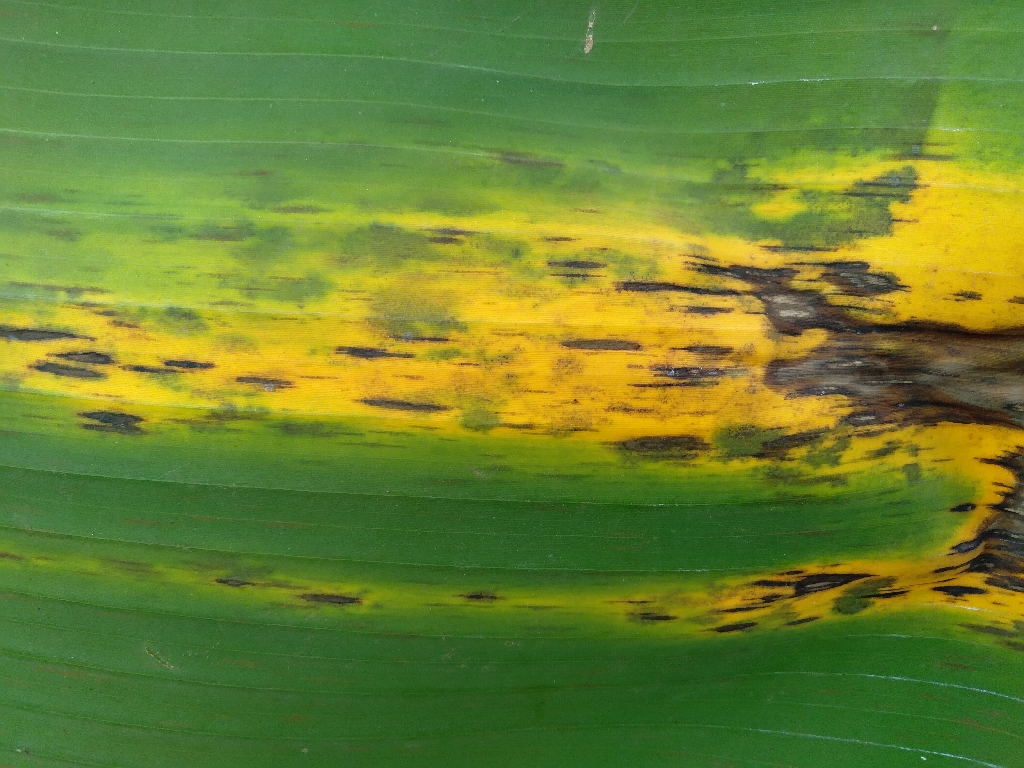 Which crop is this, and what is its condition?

banana, black sigatoka
